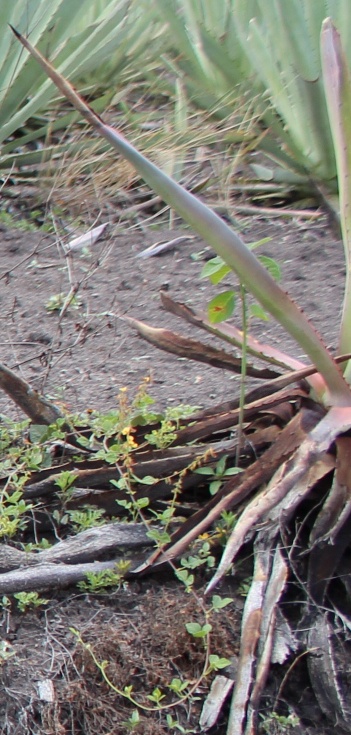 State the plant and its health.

agave, sick
